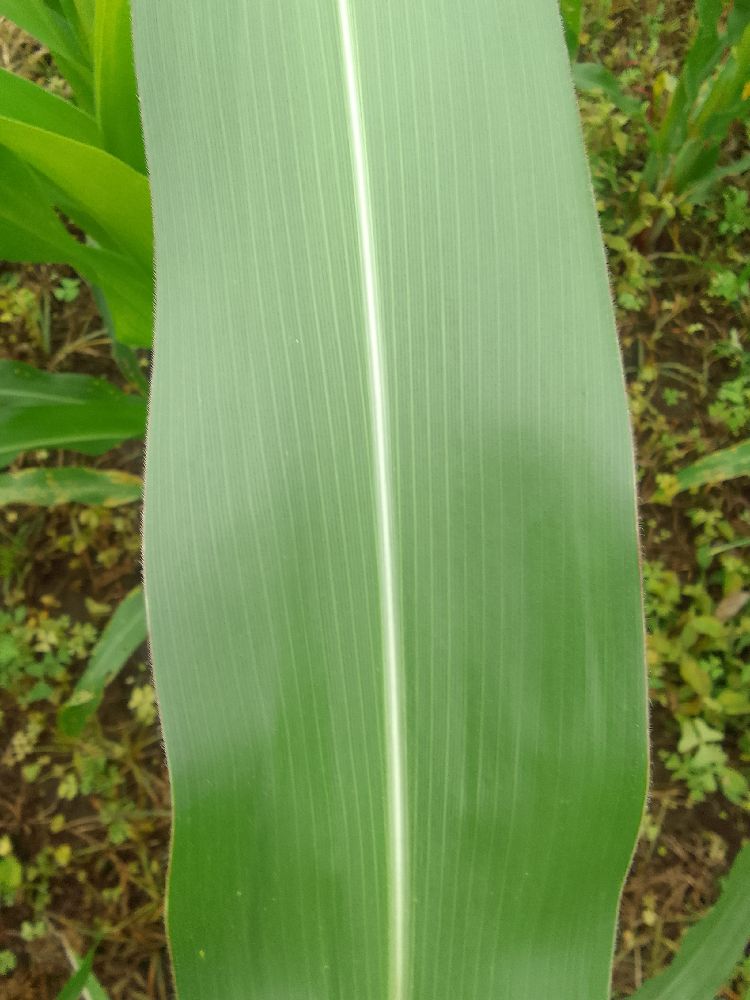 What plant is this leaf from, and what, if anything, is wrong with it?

maize, healthy
